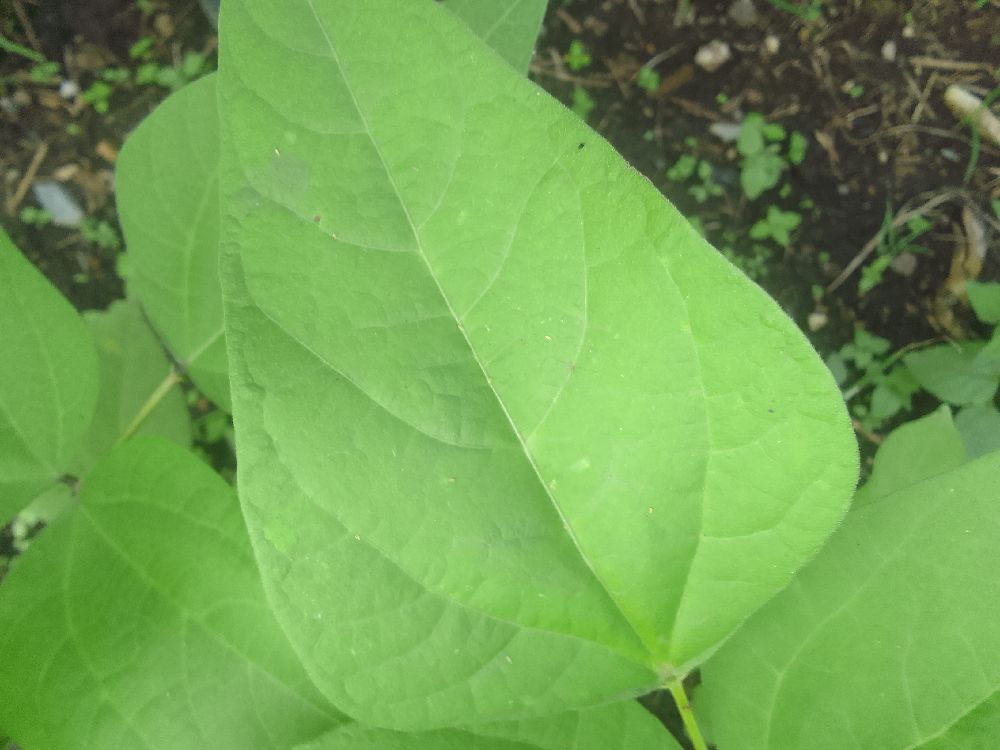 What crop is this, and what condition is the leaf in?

common bean, healthy
